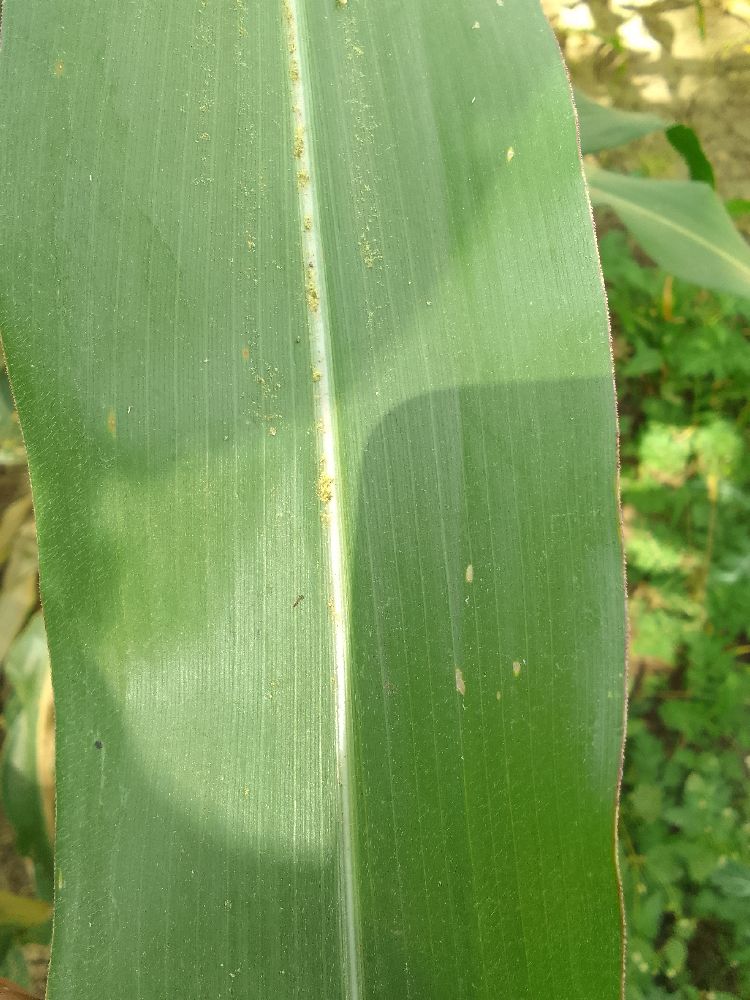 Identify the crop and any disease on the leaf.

maize, healthy
